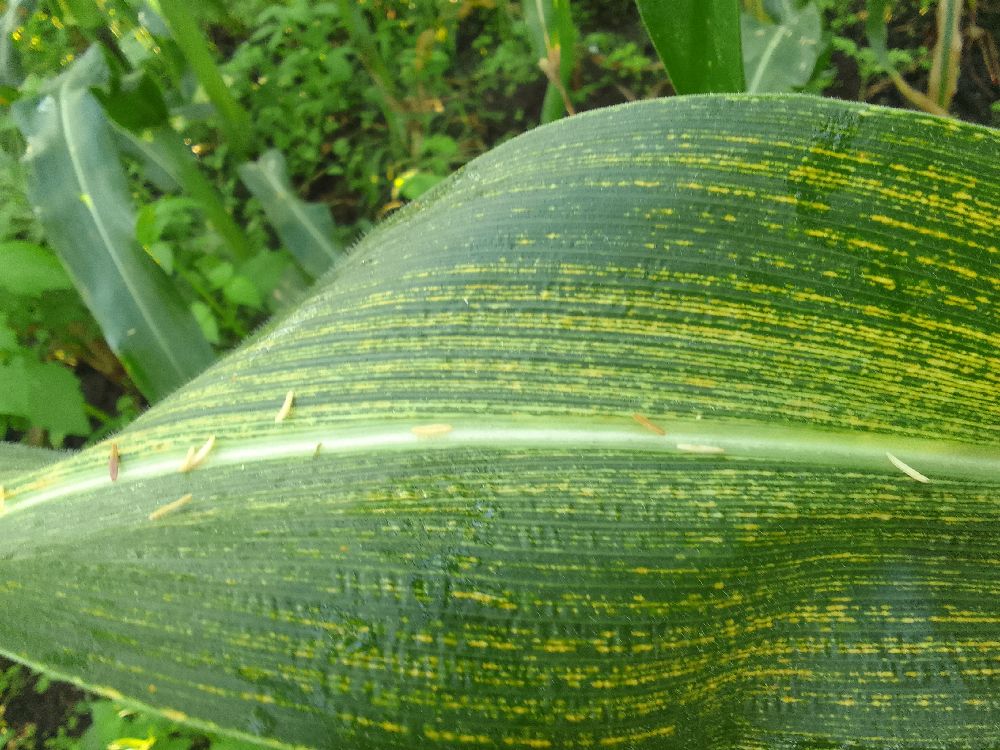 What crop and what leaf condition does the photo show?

maize, maize streak virus
